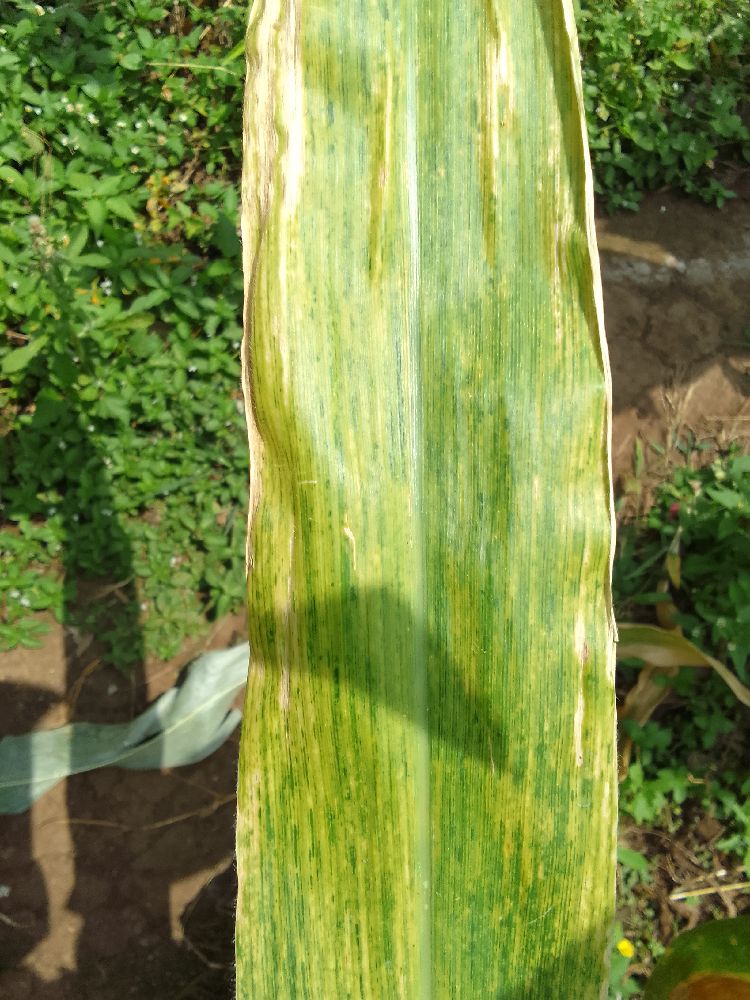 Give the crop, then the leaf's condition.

maize, maize lethal necrosis
